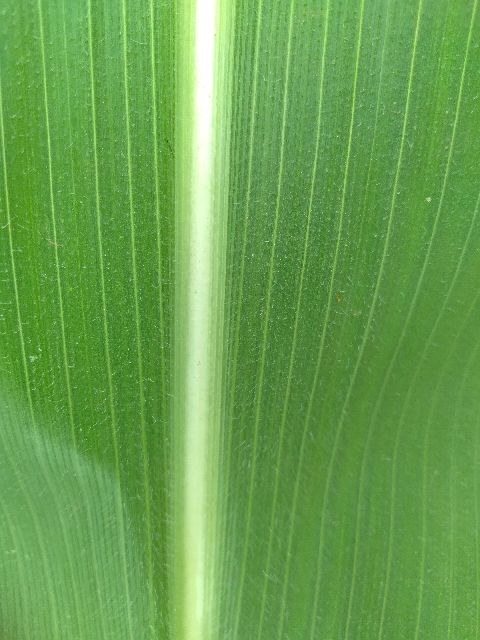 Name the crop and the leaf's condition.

maize, healthy
